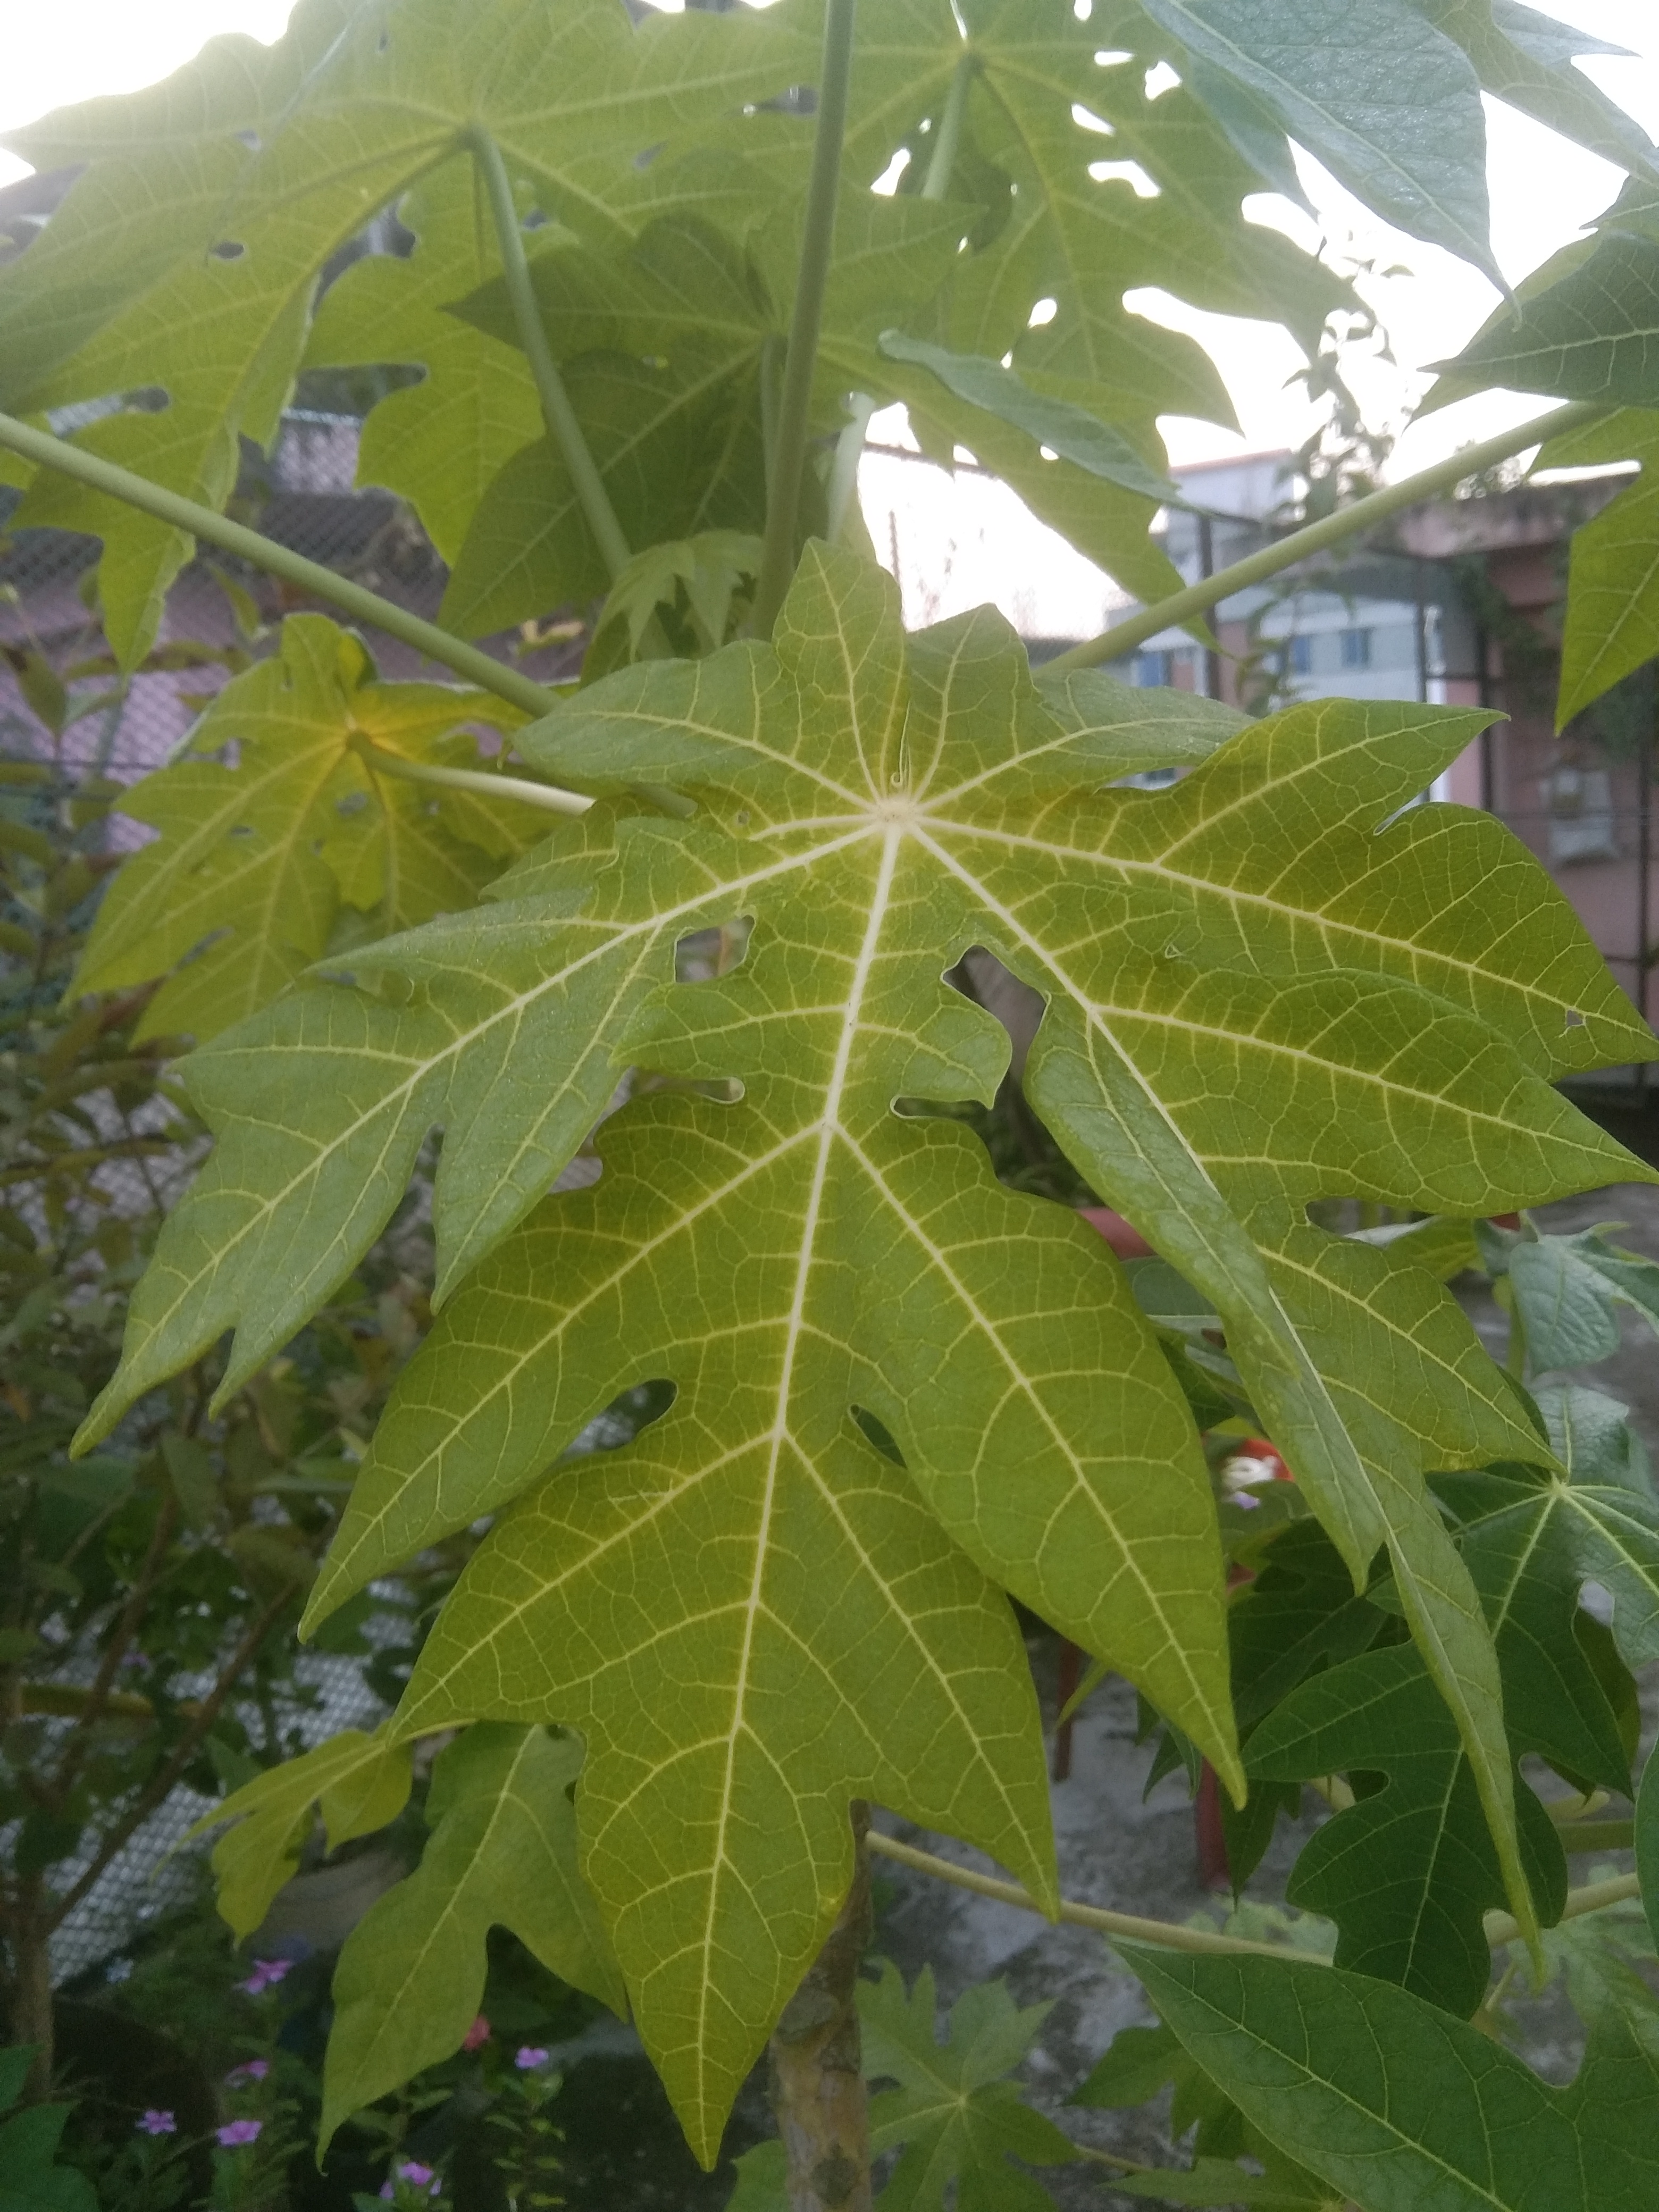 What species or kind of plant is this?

papaya
